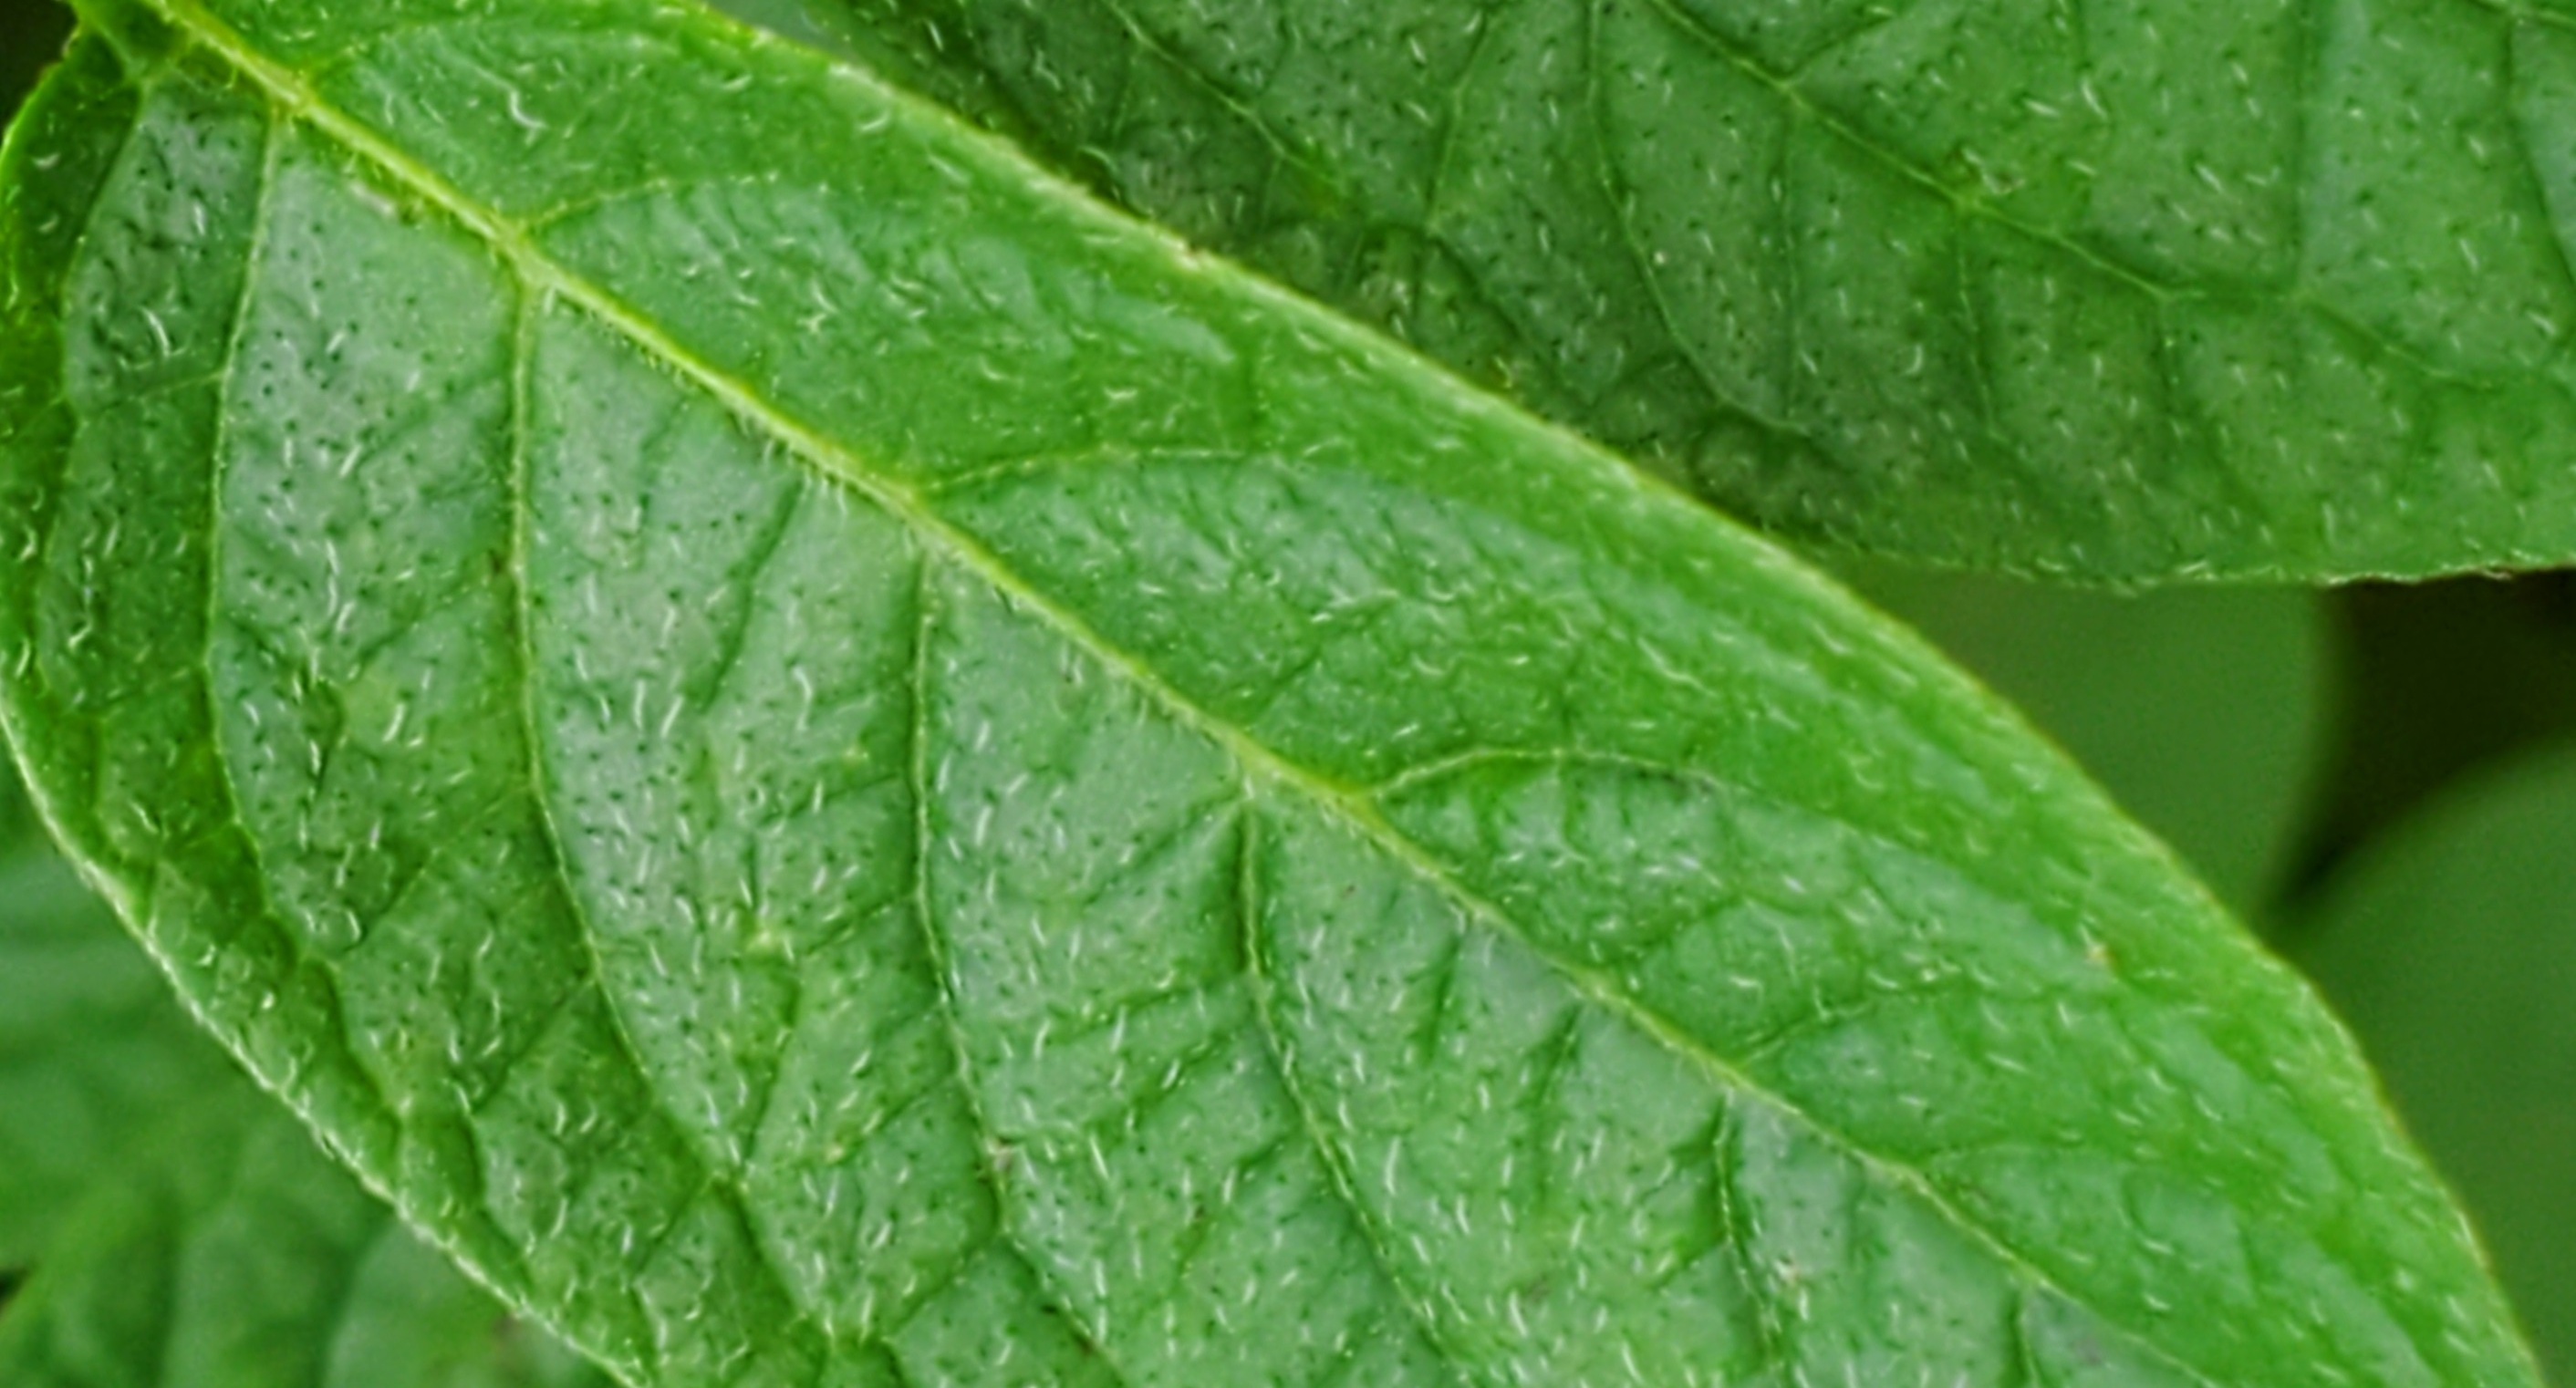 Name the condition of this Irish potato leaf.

healthy
